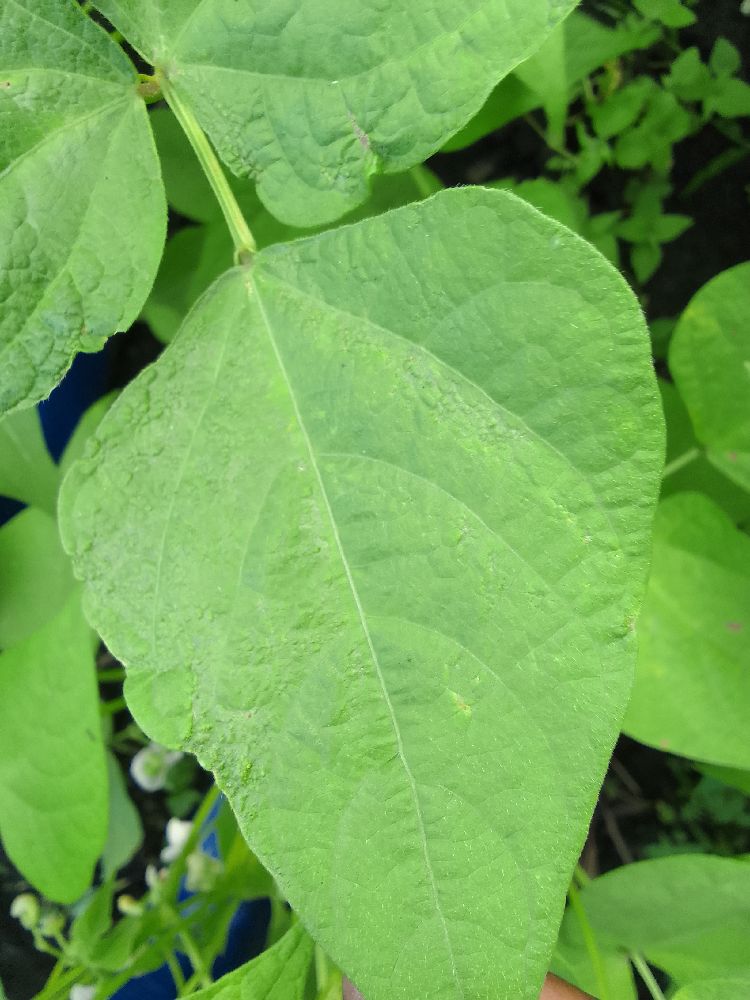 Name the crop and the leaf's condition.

common bean, healthy
